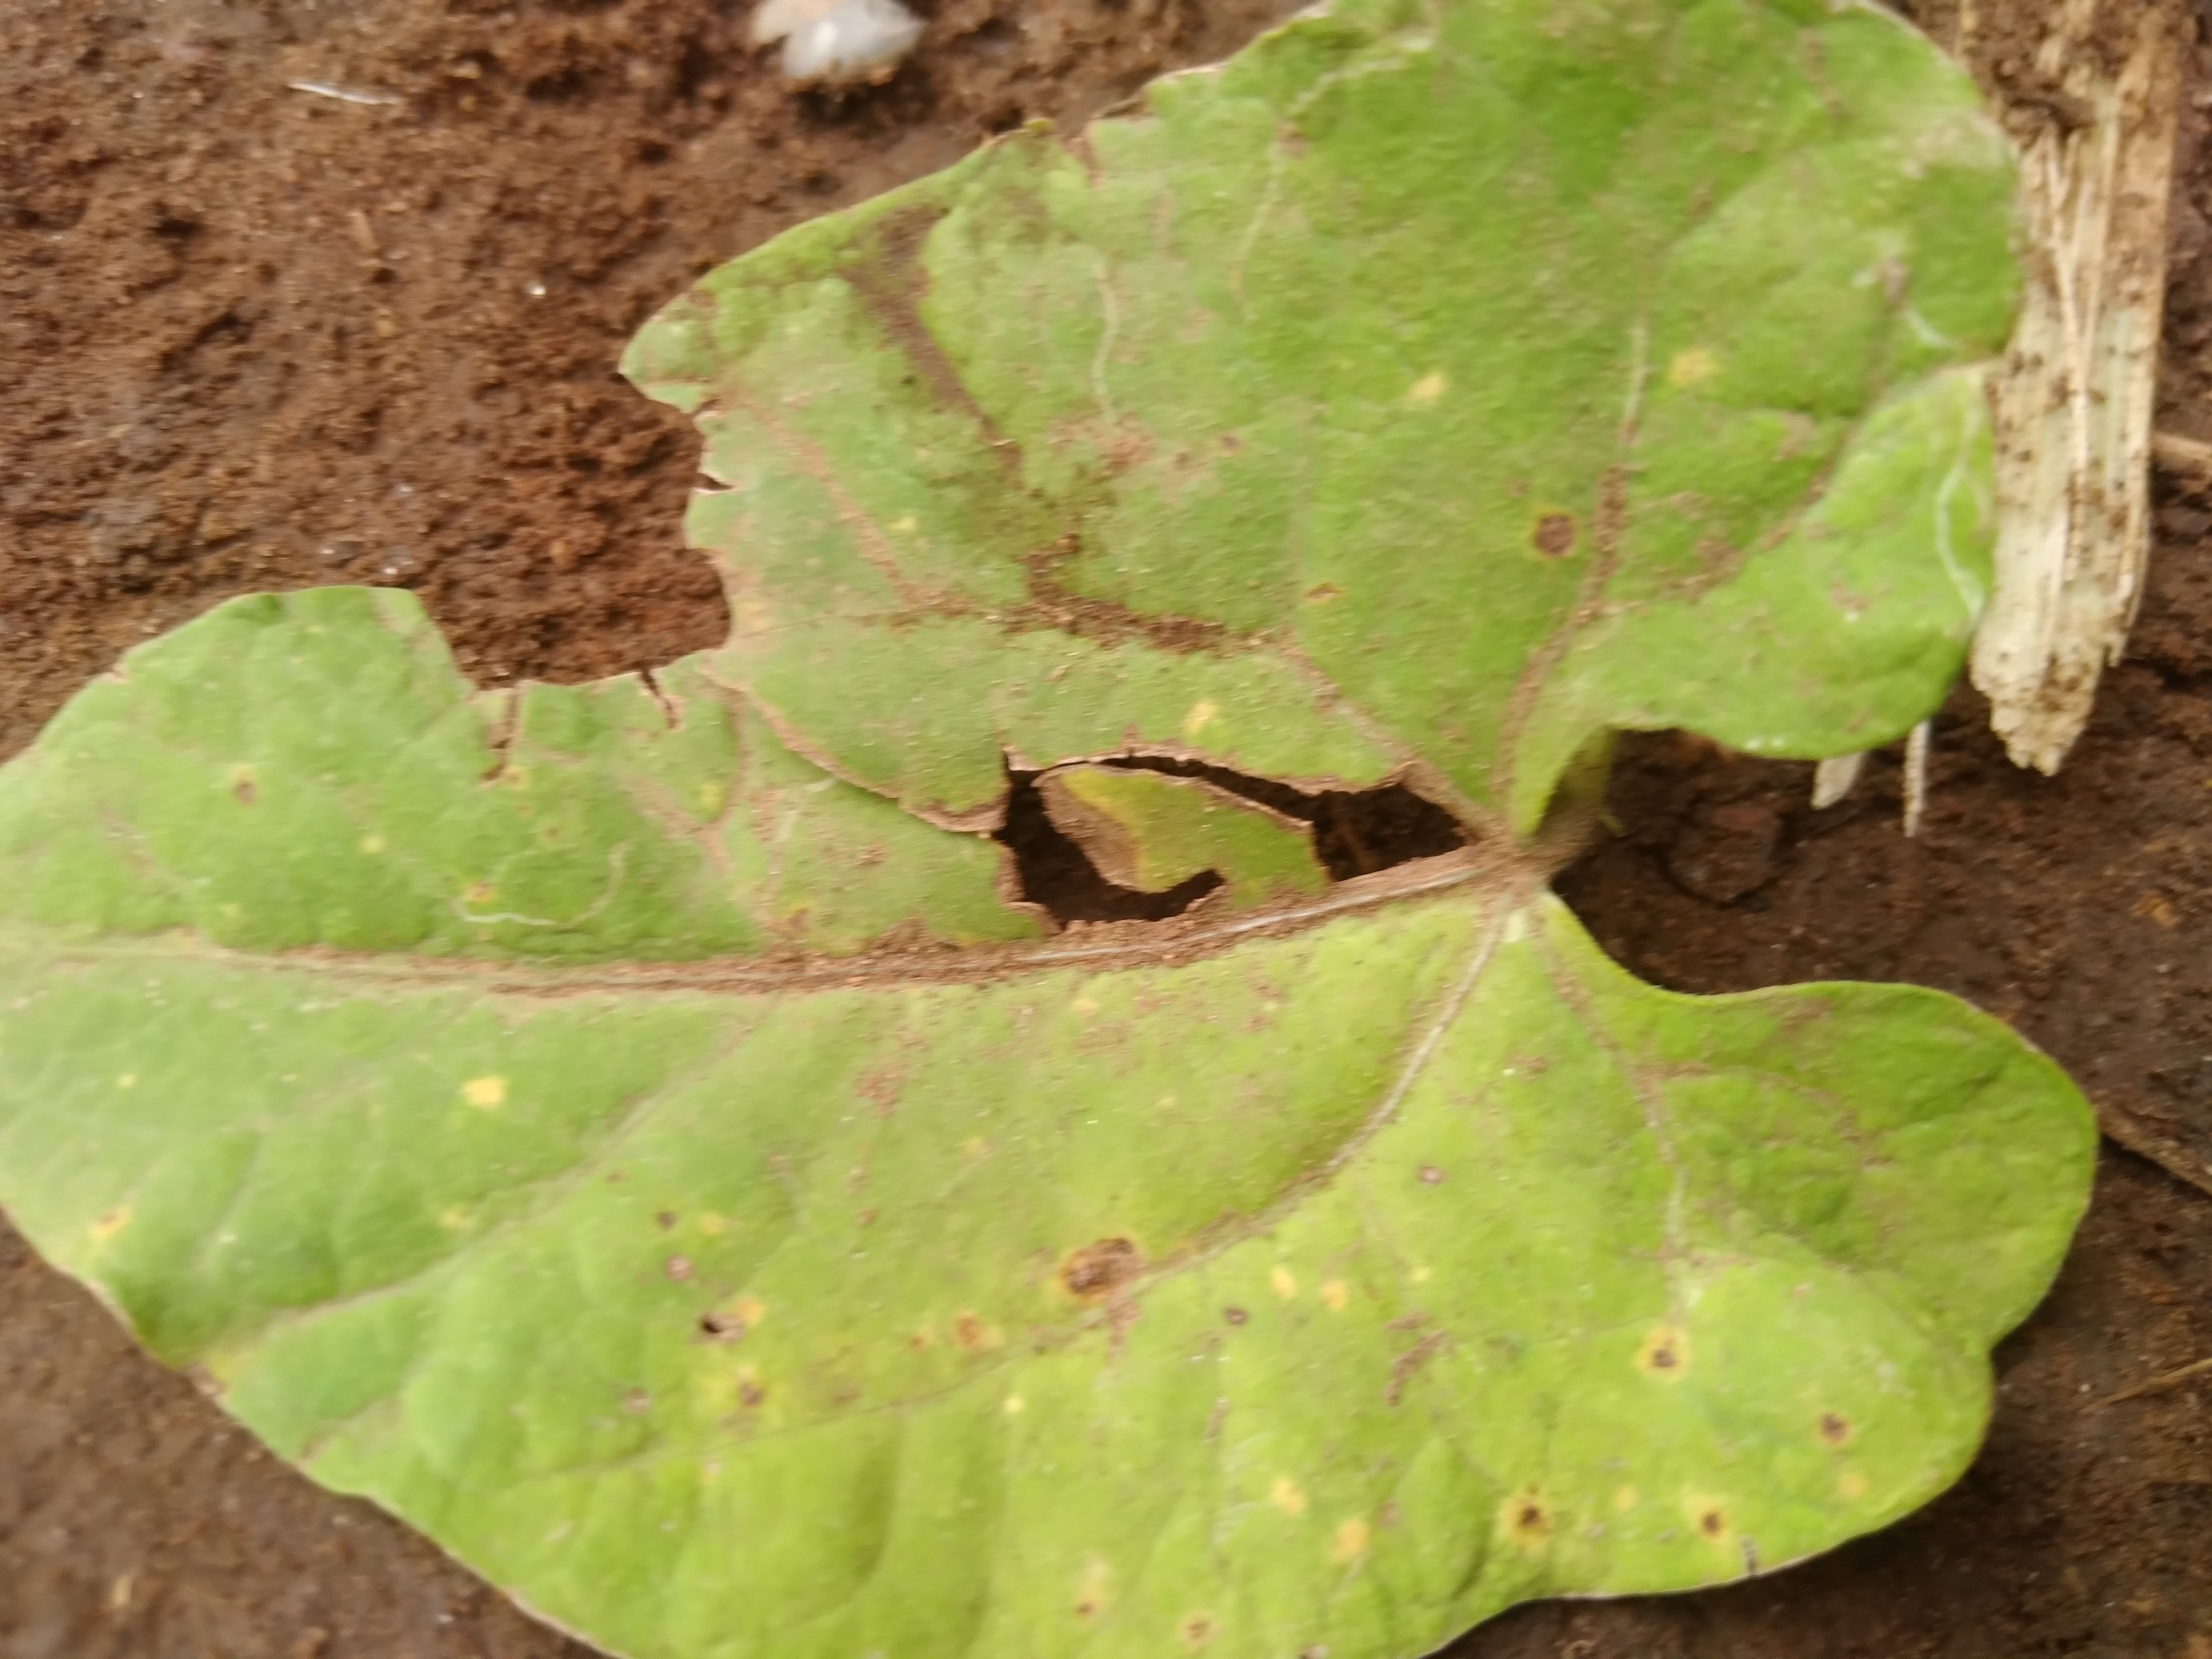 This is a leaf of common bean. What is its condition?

rust
